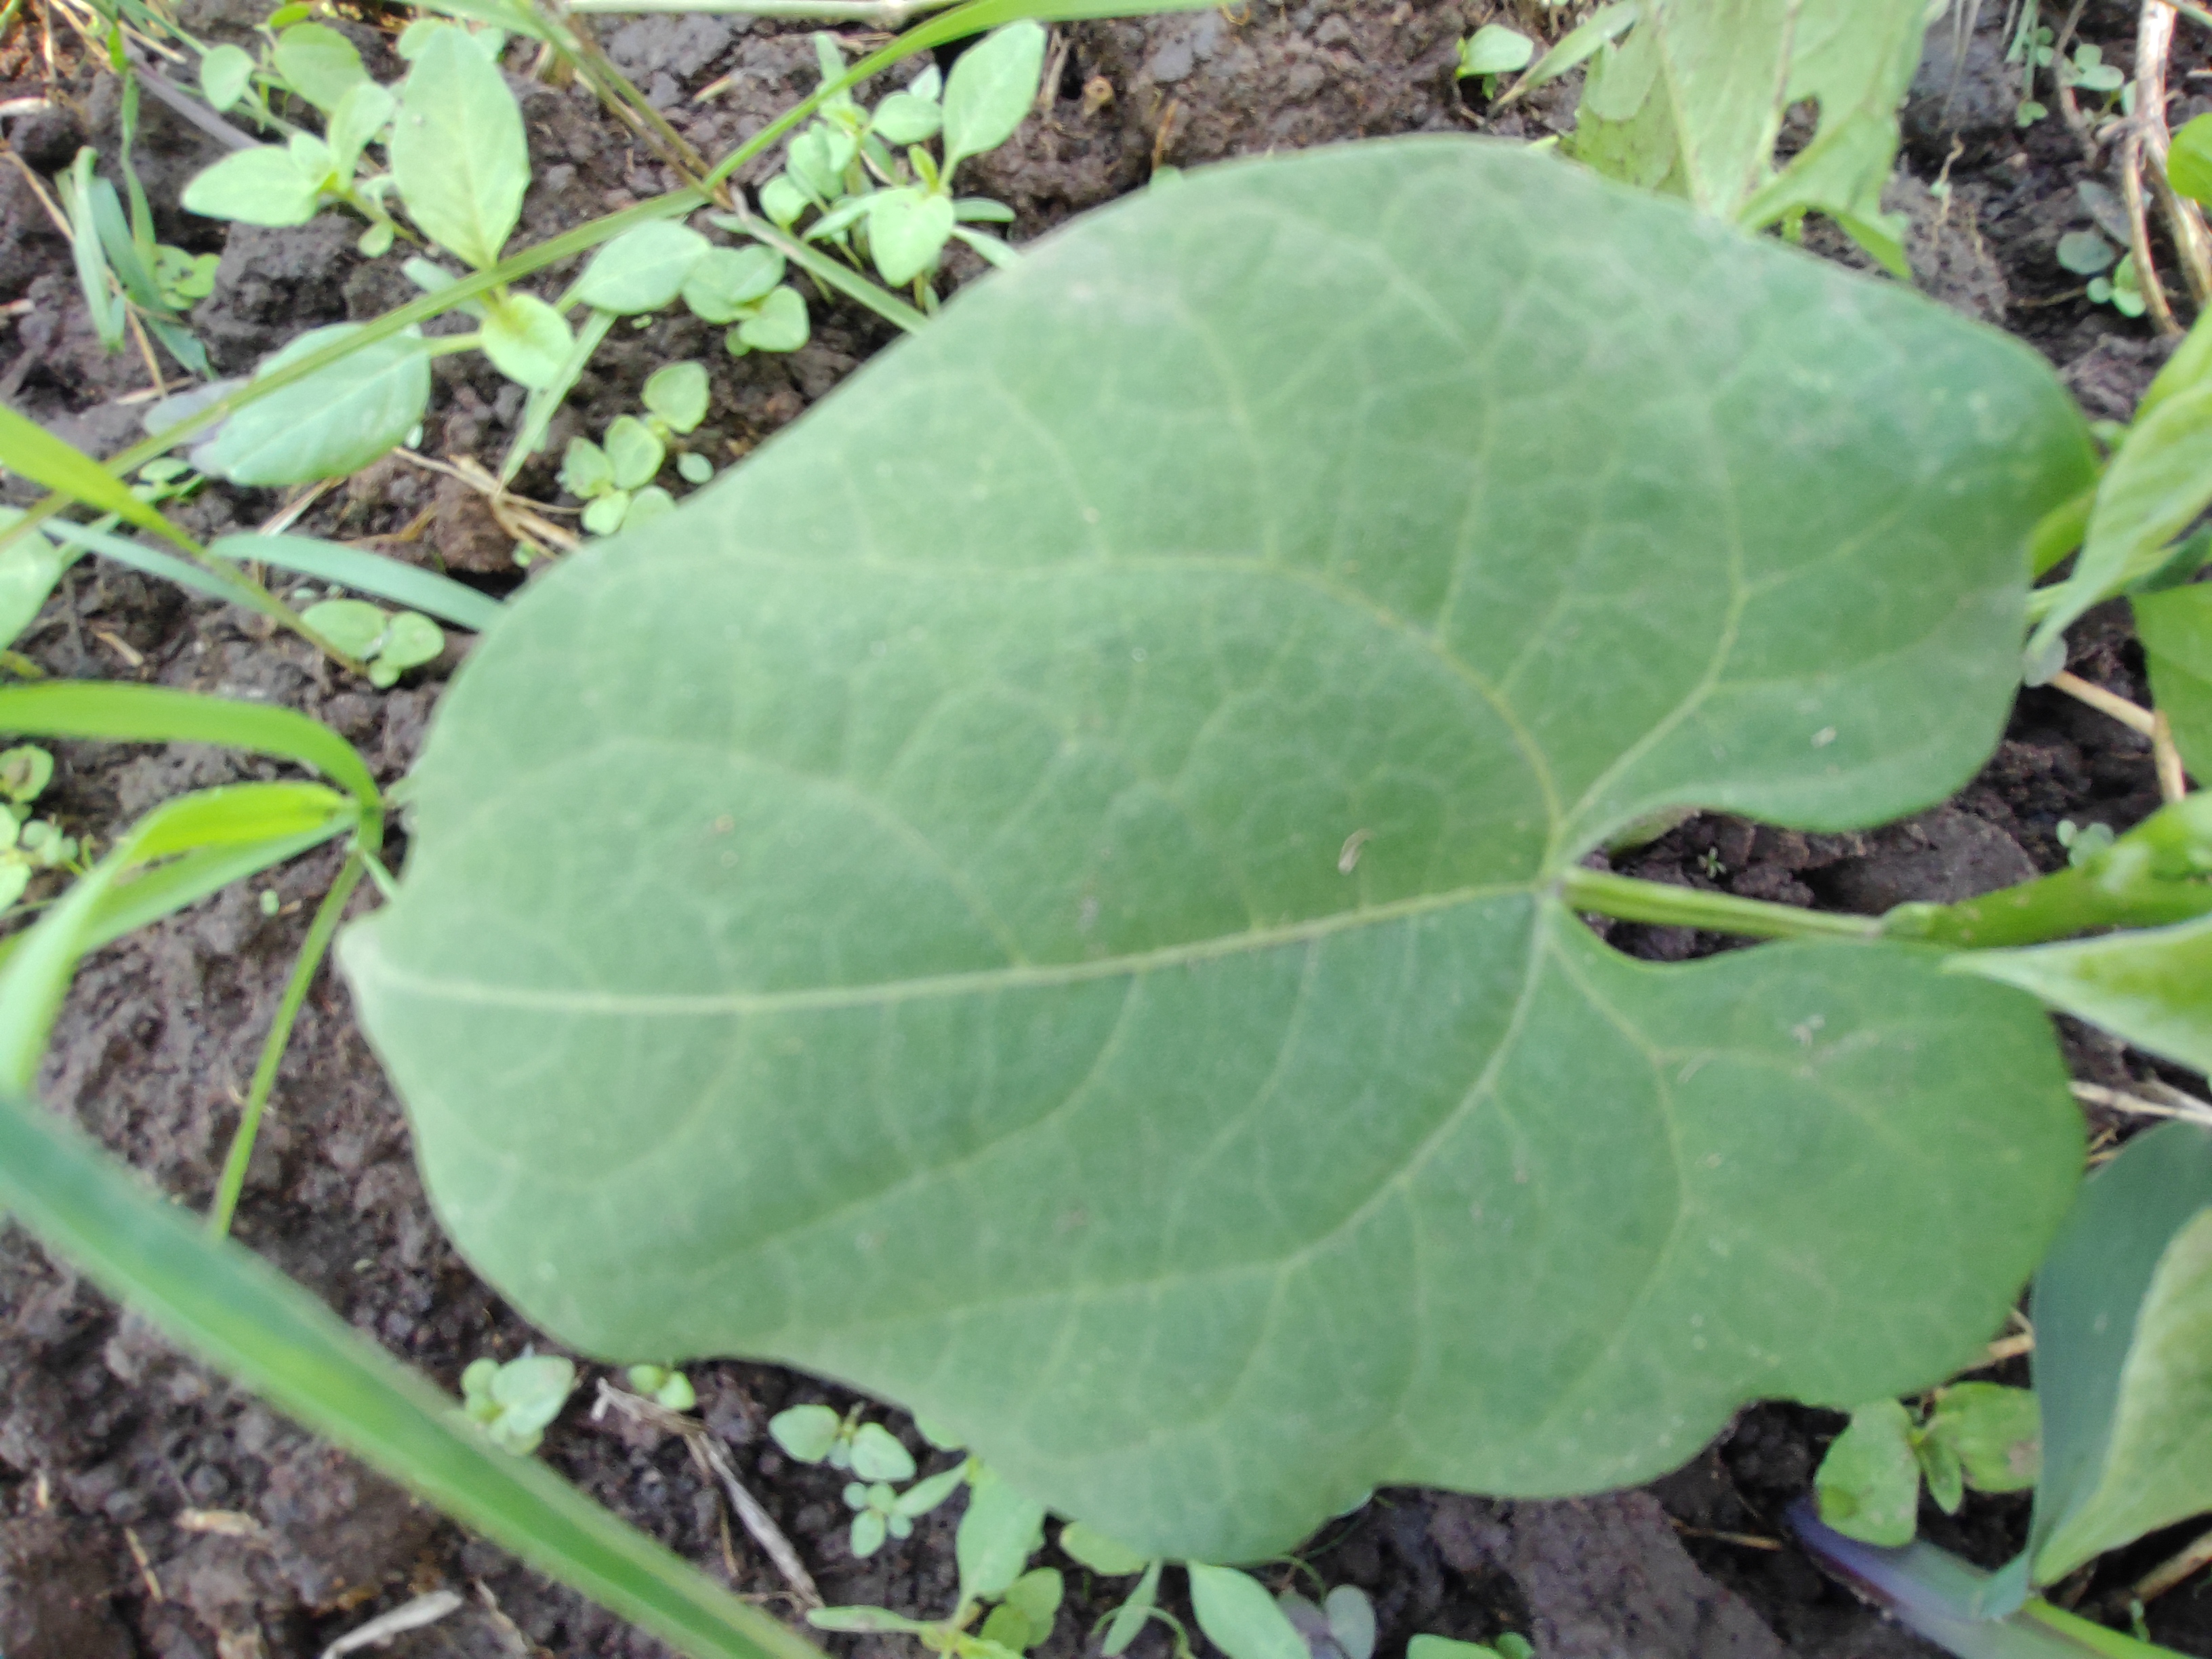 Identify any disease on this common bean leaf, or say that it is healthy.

healthy
